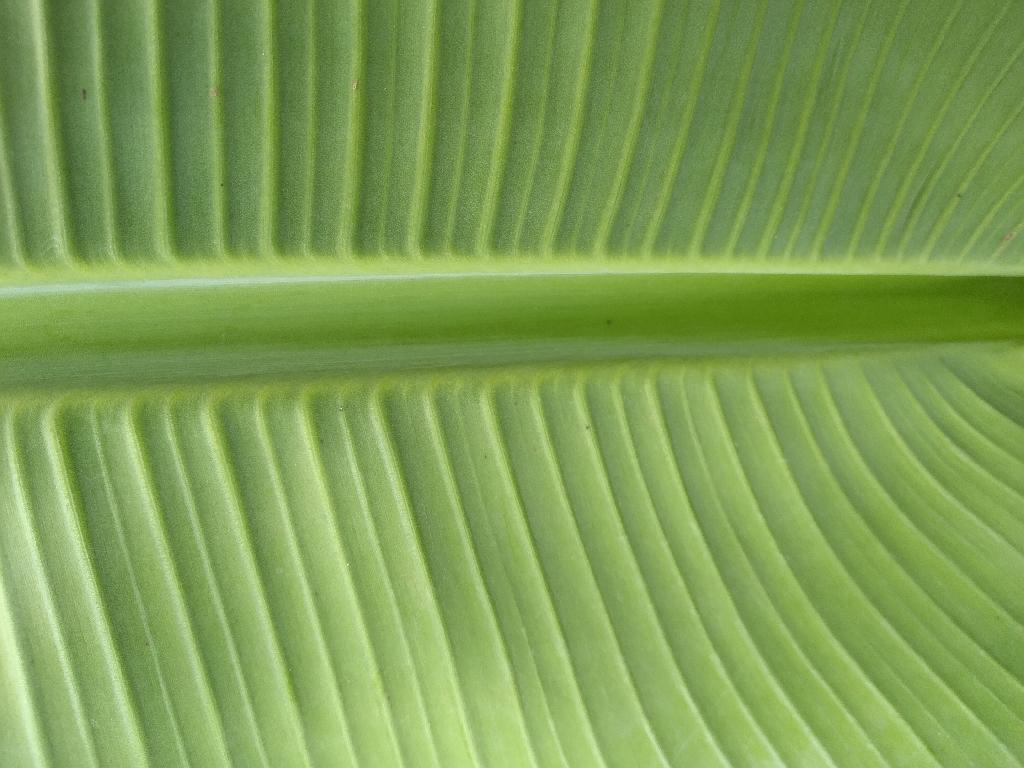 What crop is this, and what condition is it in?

banana, healthy
